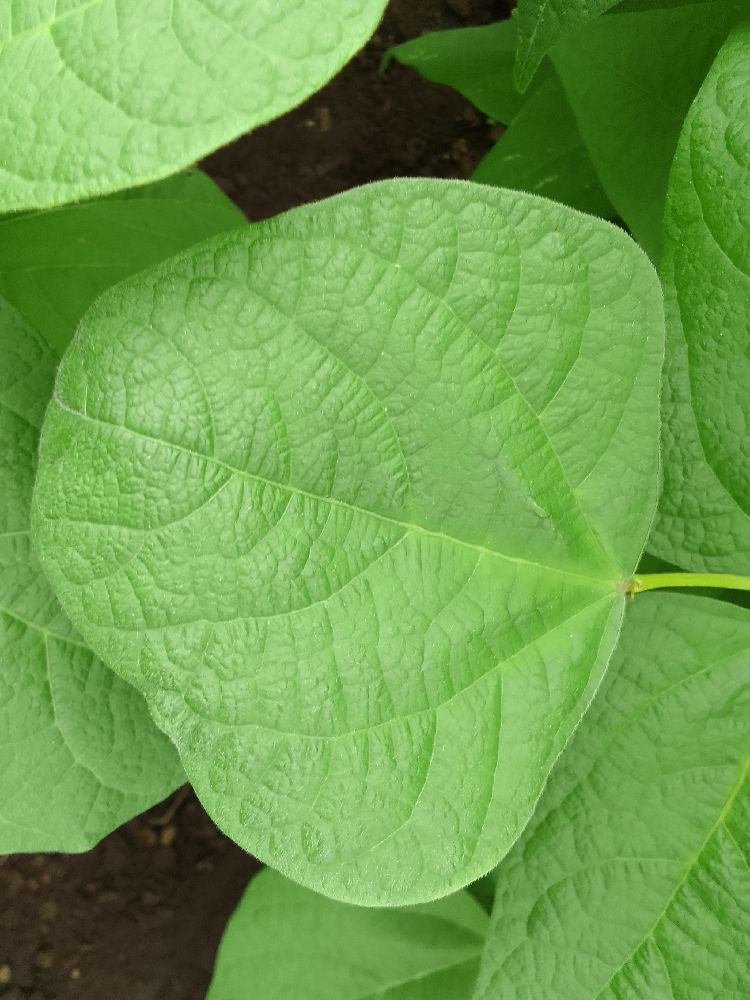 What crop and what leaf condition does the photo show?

common bean, healthy
